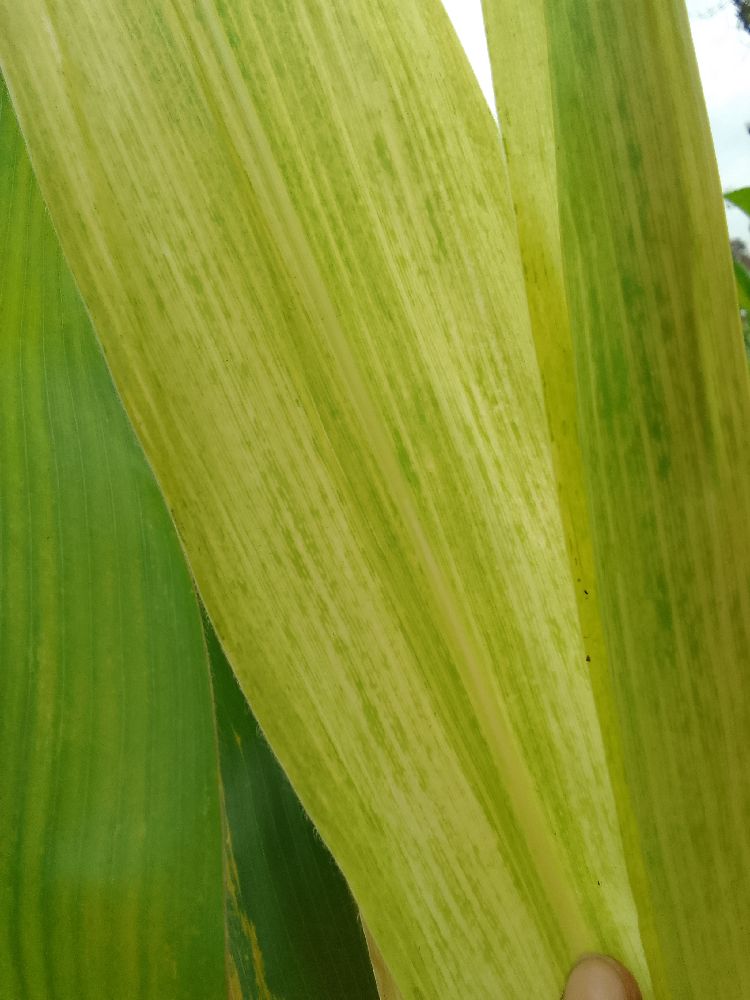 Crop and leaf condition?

maize, maize lethal necrosis
